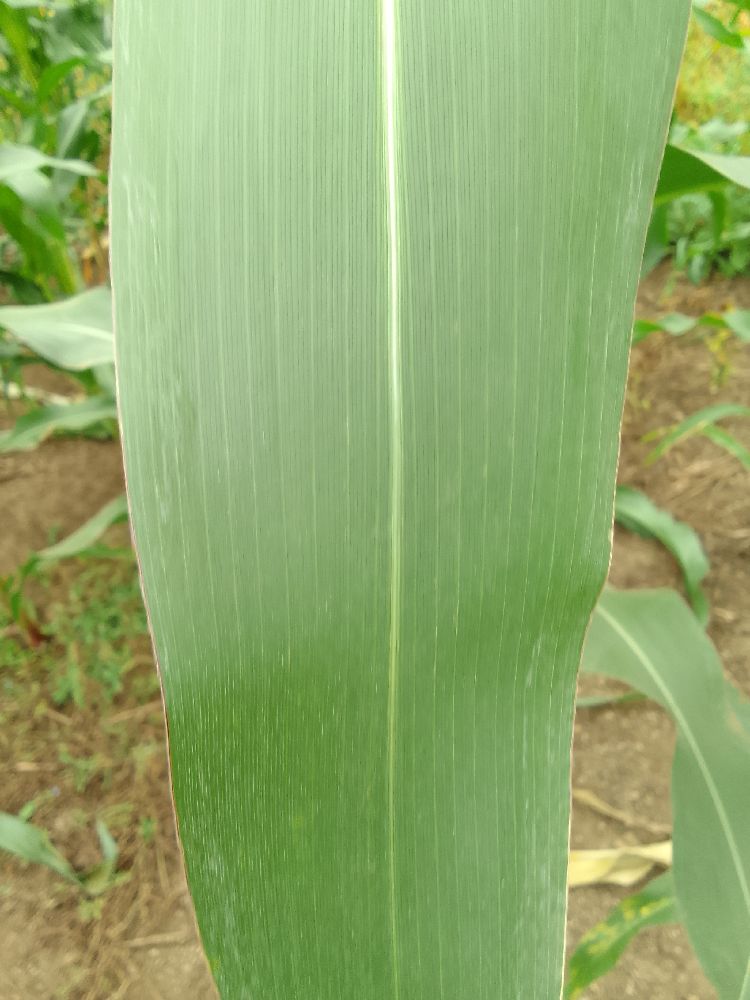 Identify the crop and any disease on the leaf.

maize, healthy
